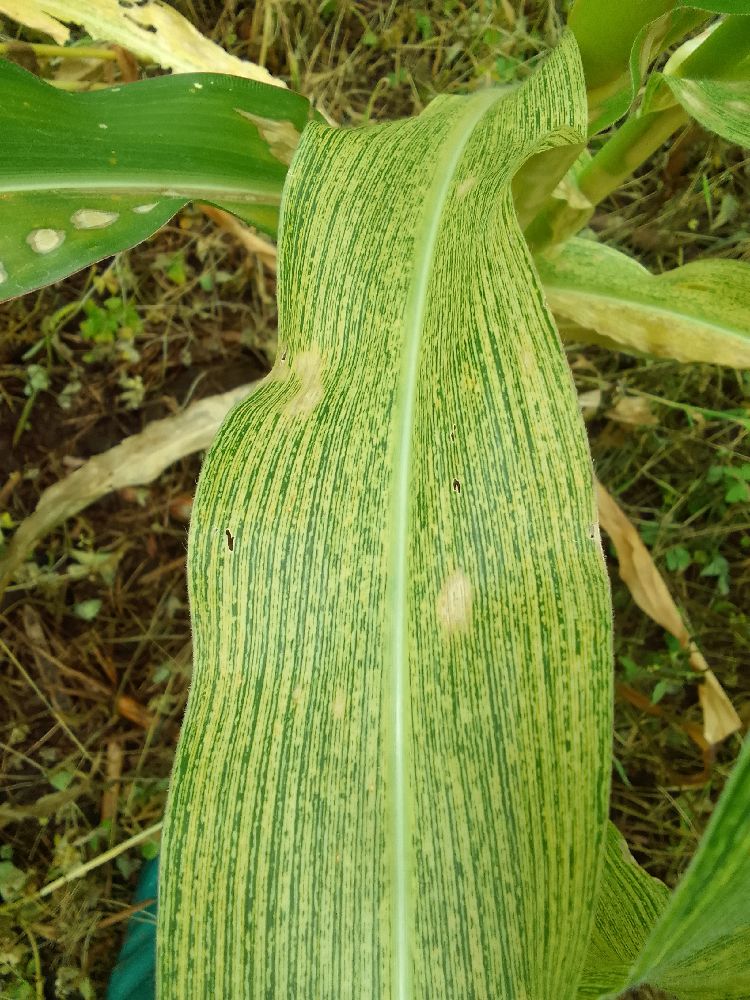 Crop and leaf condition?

maize, maize streak virus
